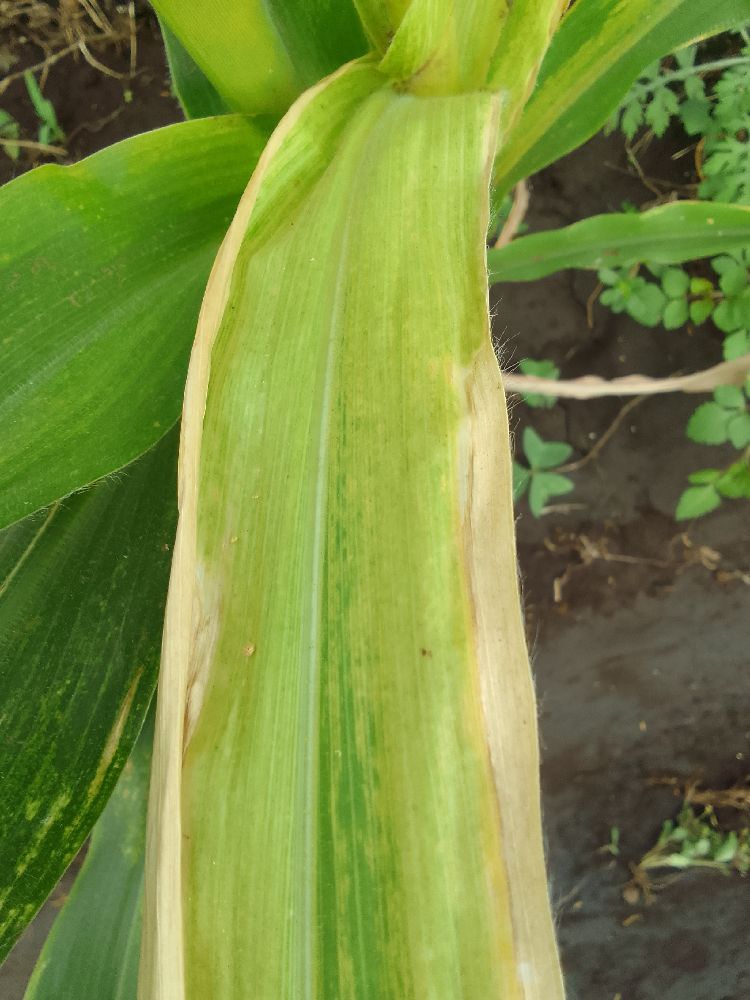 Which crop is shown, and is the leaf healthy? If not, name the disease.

maize, maize lethal necrosis
